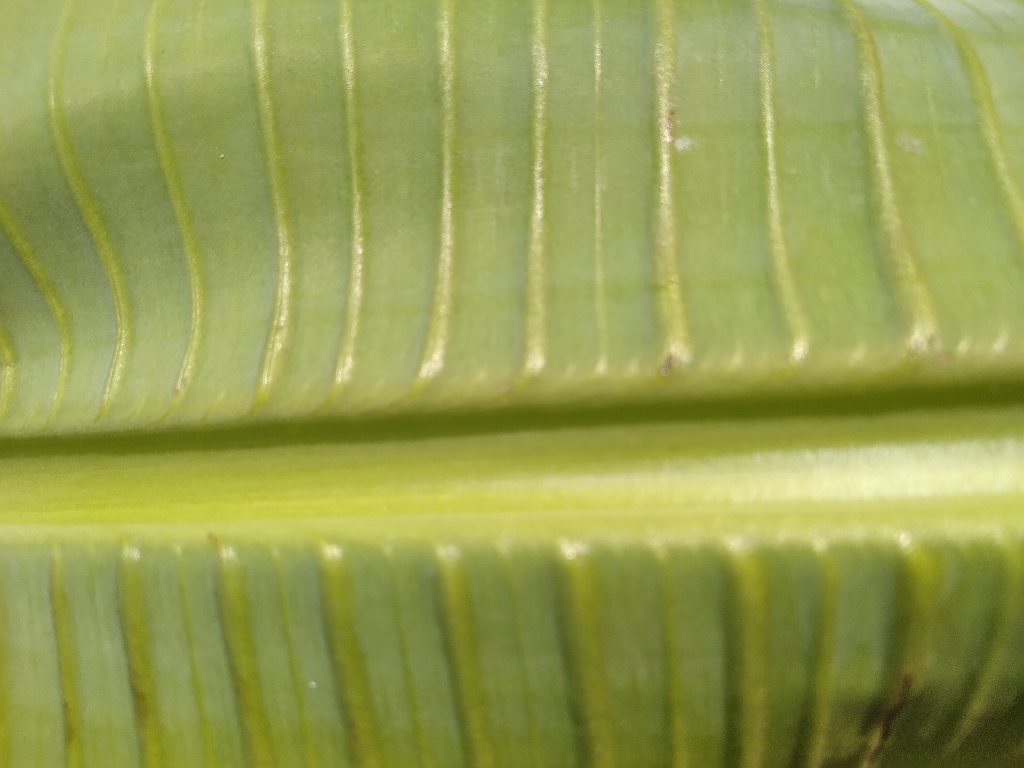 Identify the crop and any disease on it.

banana, healthy
